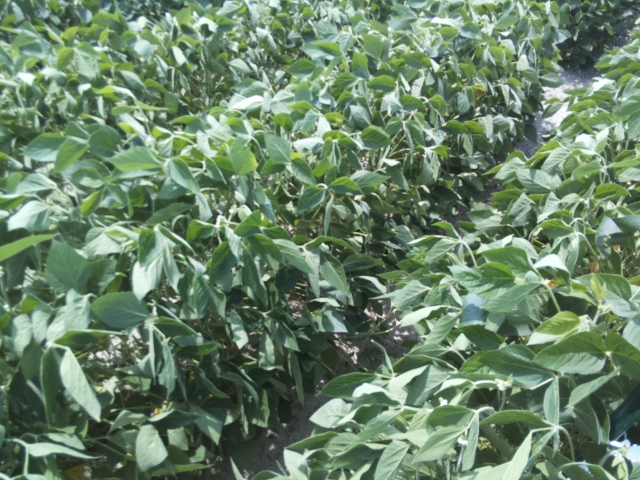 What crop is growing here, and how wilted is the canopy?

soybean, slight leaflet or petiole turgor loss in upper canopy
